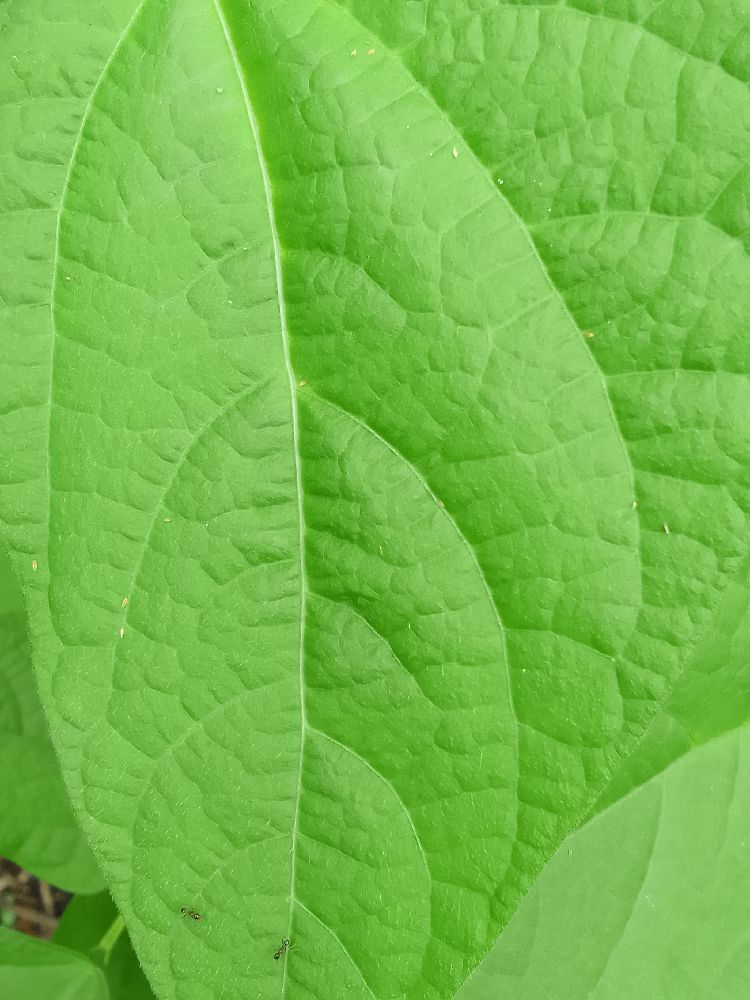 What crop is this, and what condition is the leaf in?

common bean, healthy
